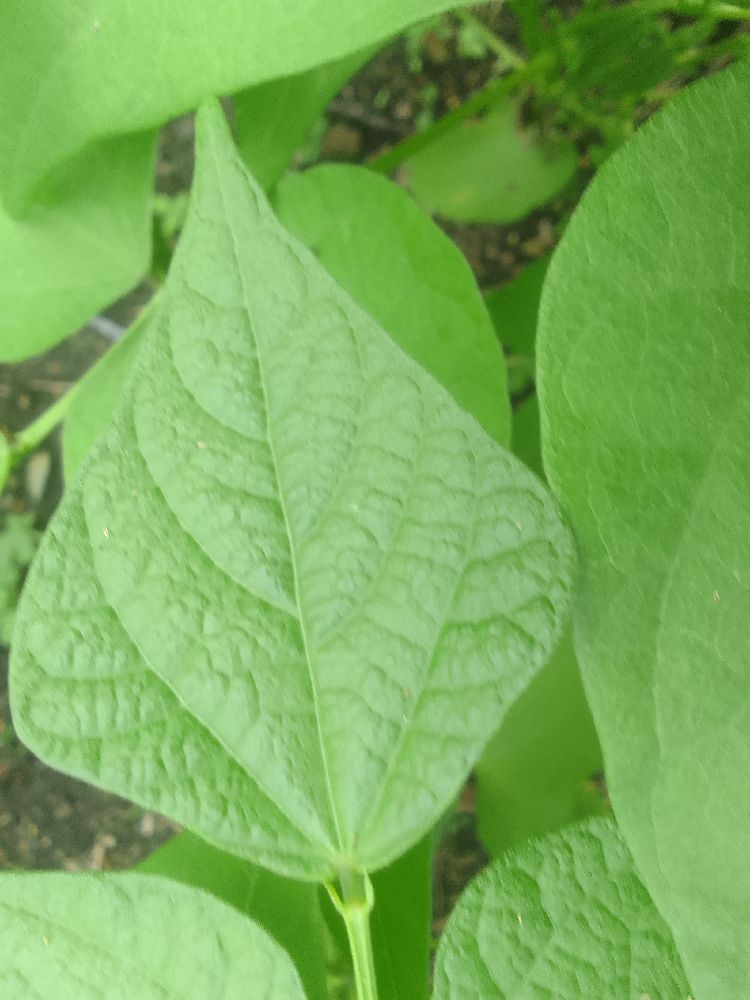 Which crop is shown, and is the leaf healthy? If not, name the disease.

common bean, healthy
